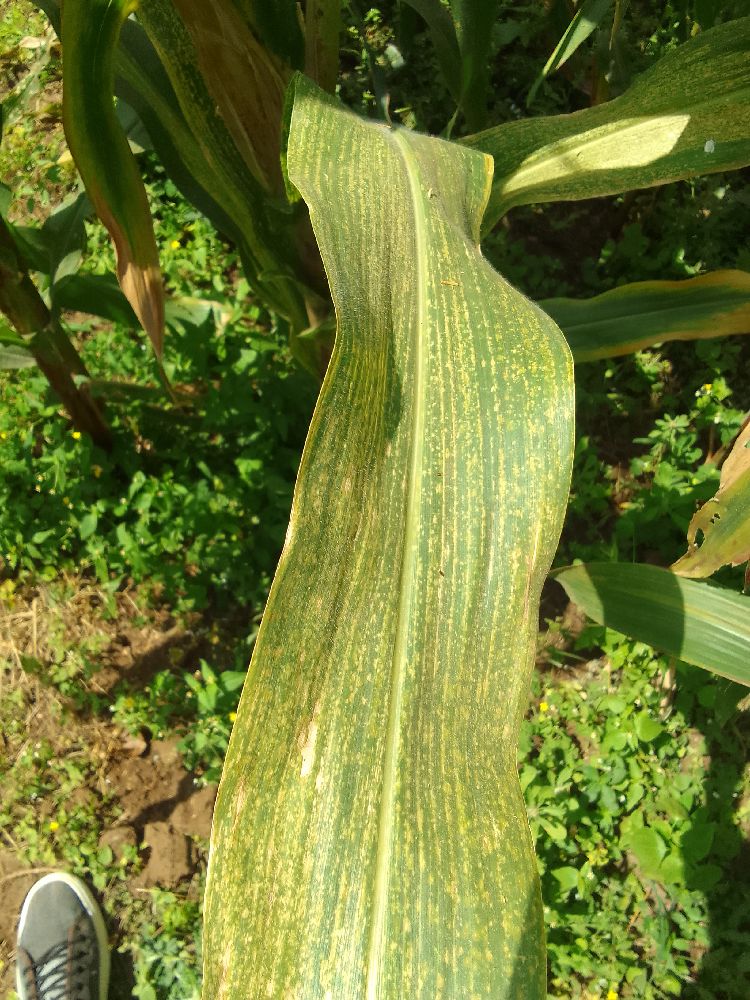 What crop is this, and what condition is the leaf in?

maize, maize streak virus
